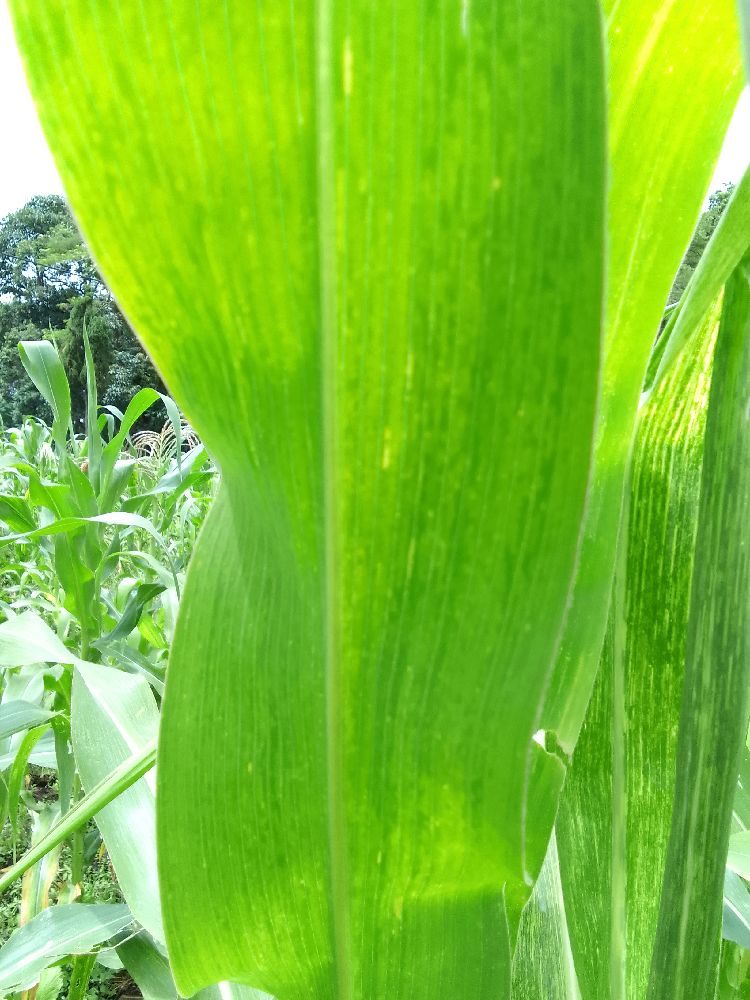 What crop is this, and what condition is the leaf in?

maize, maize lethal necrosis
